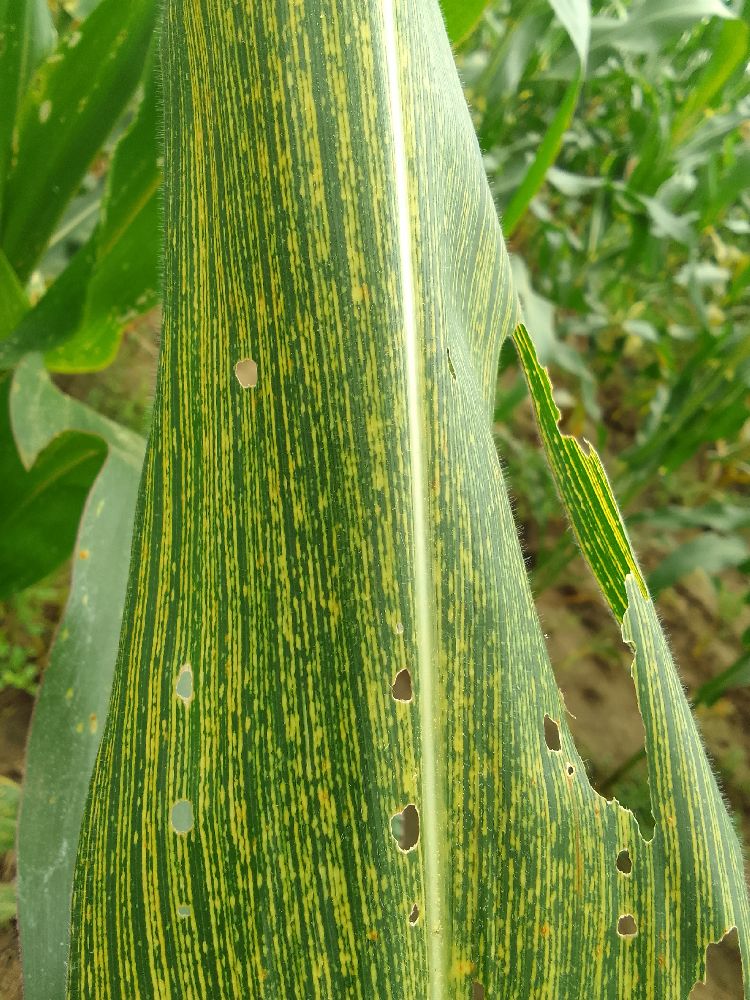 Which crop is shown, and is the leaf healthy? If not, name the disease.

maize, maize streak virus
